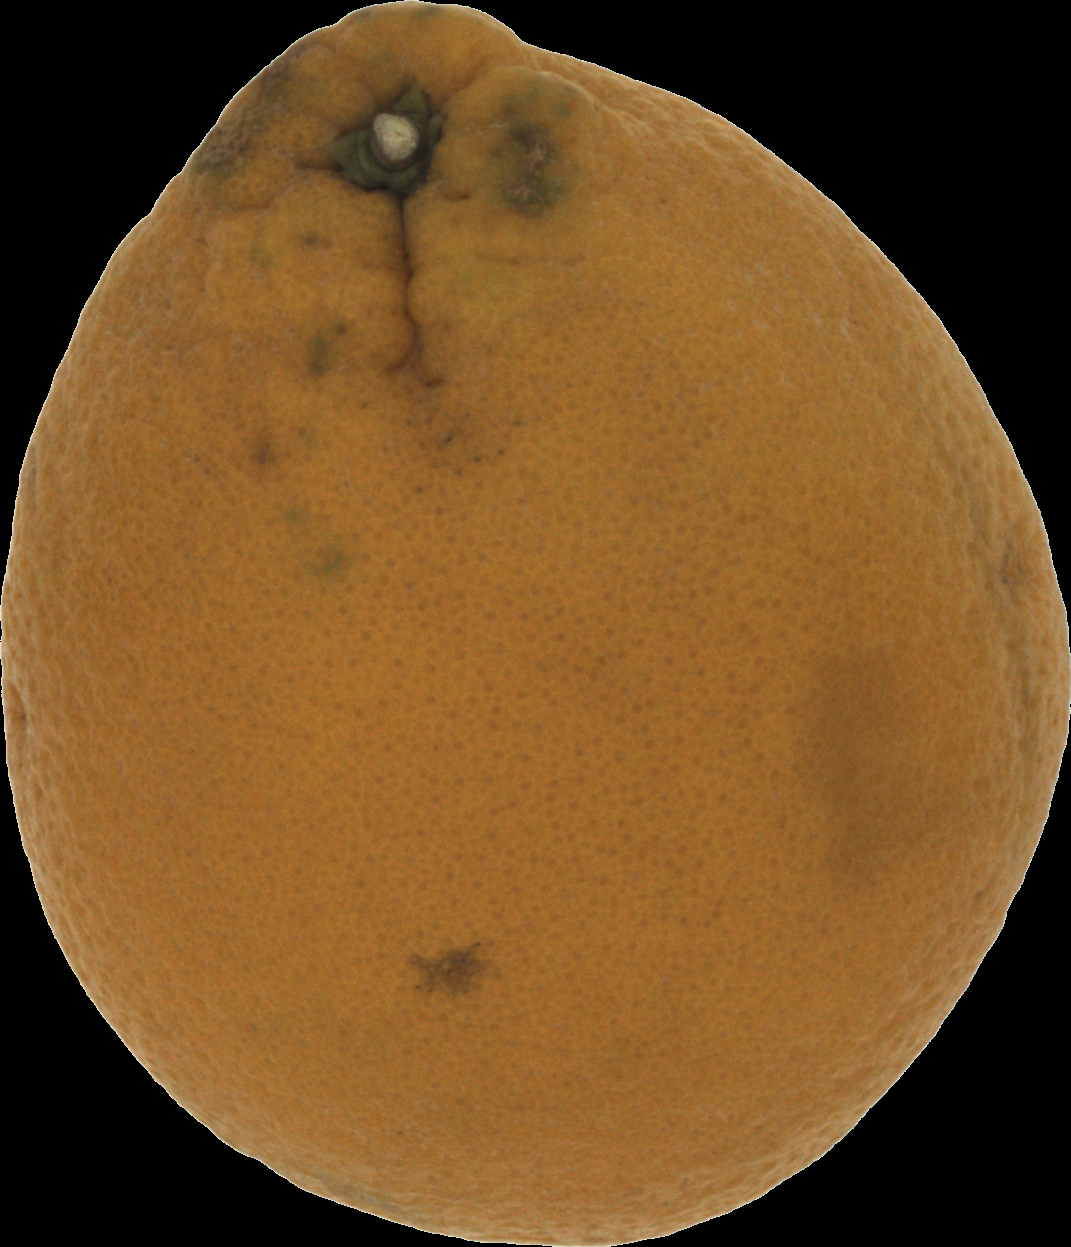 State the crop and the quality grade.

orange, bad
